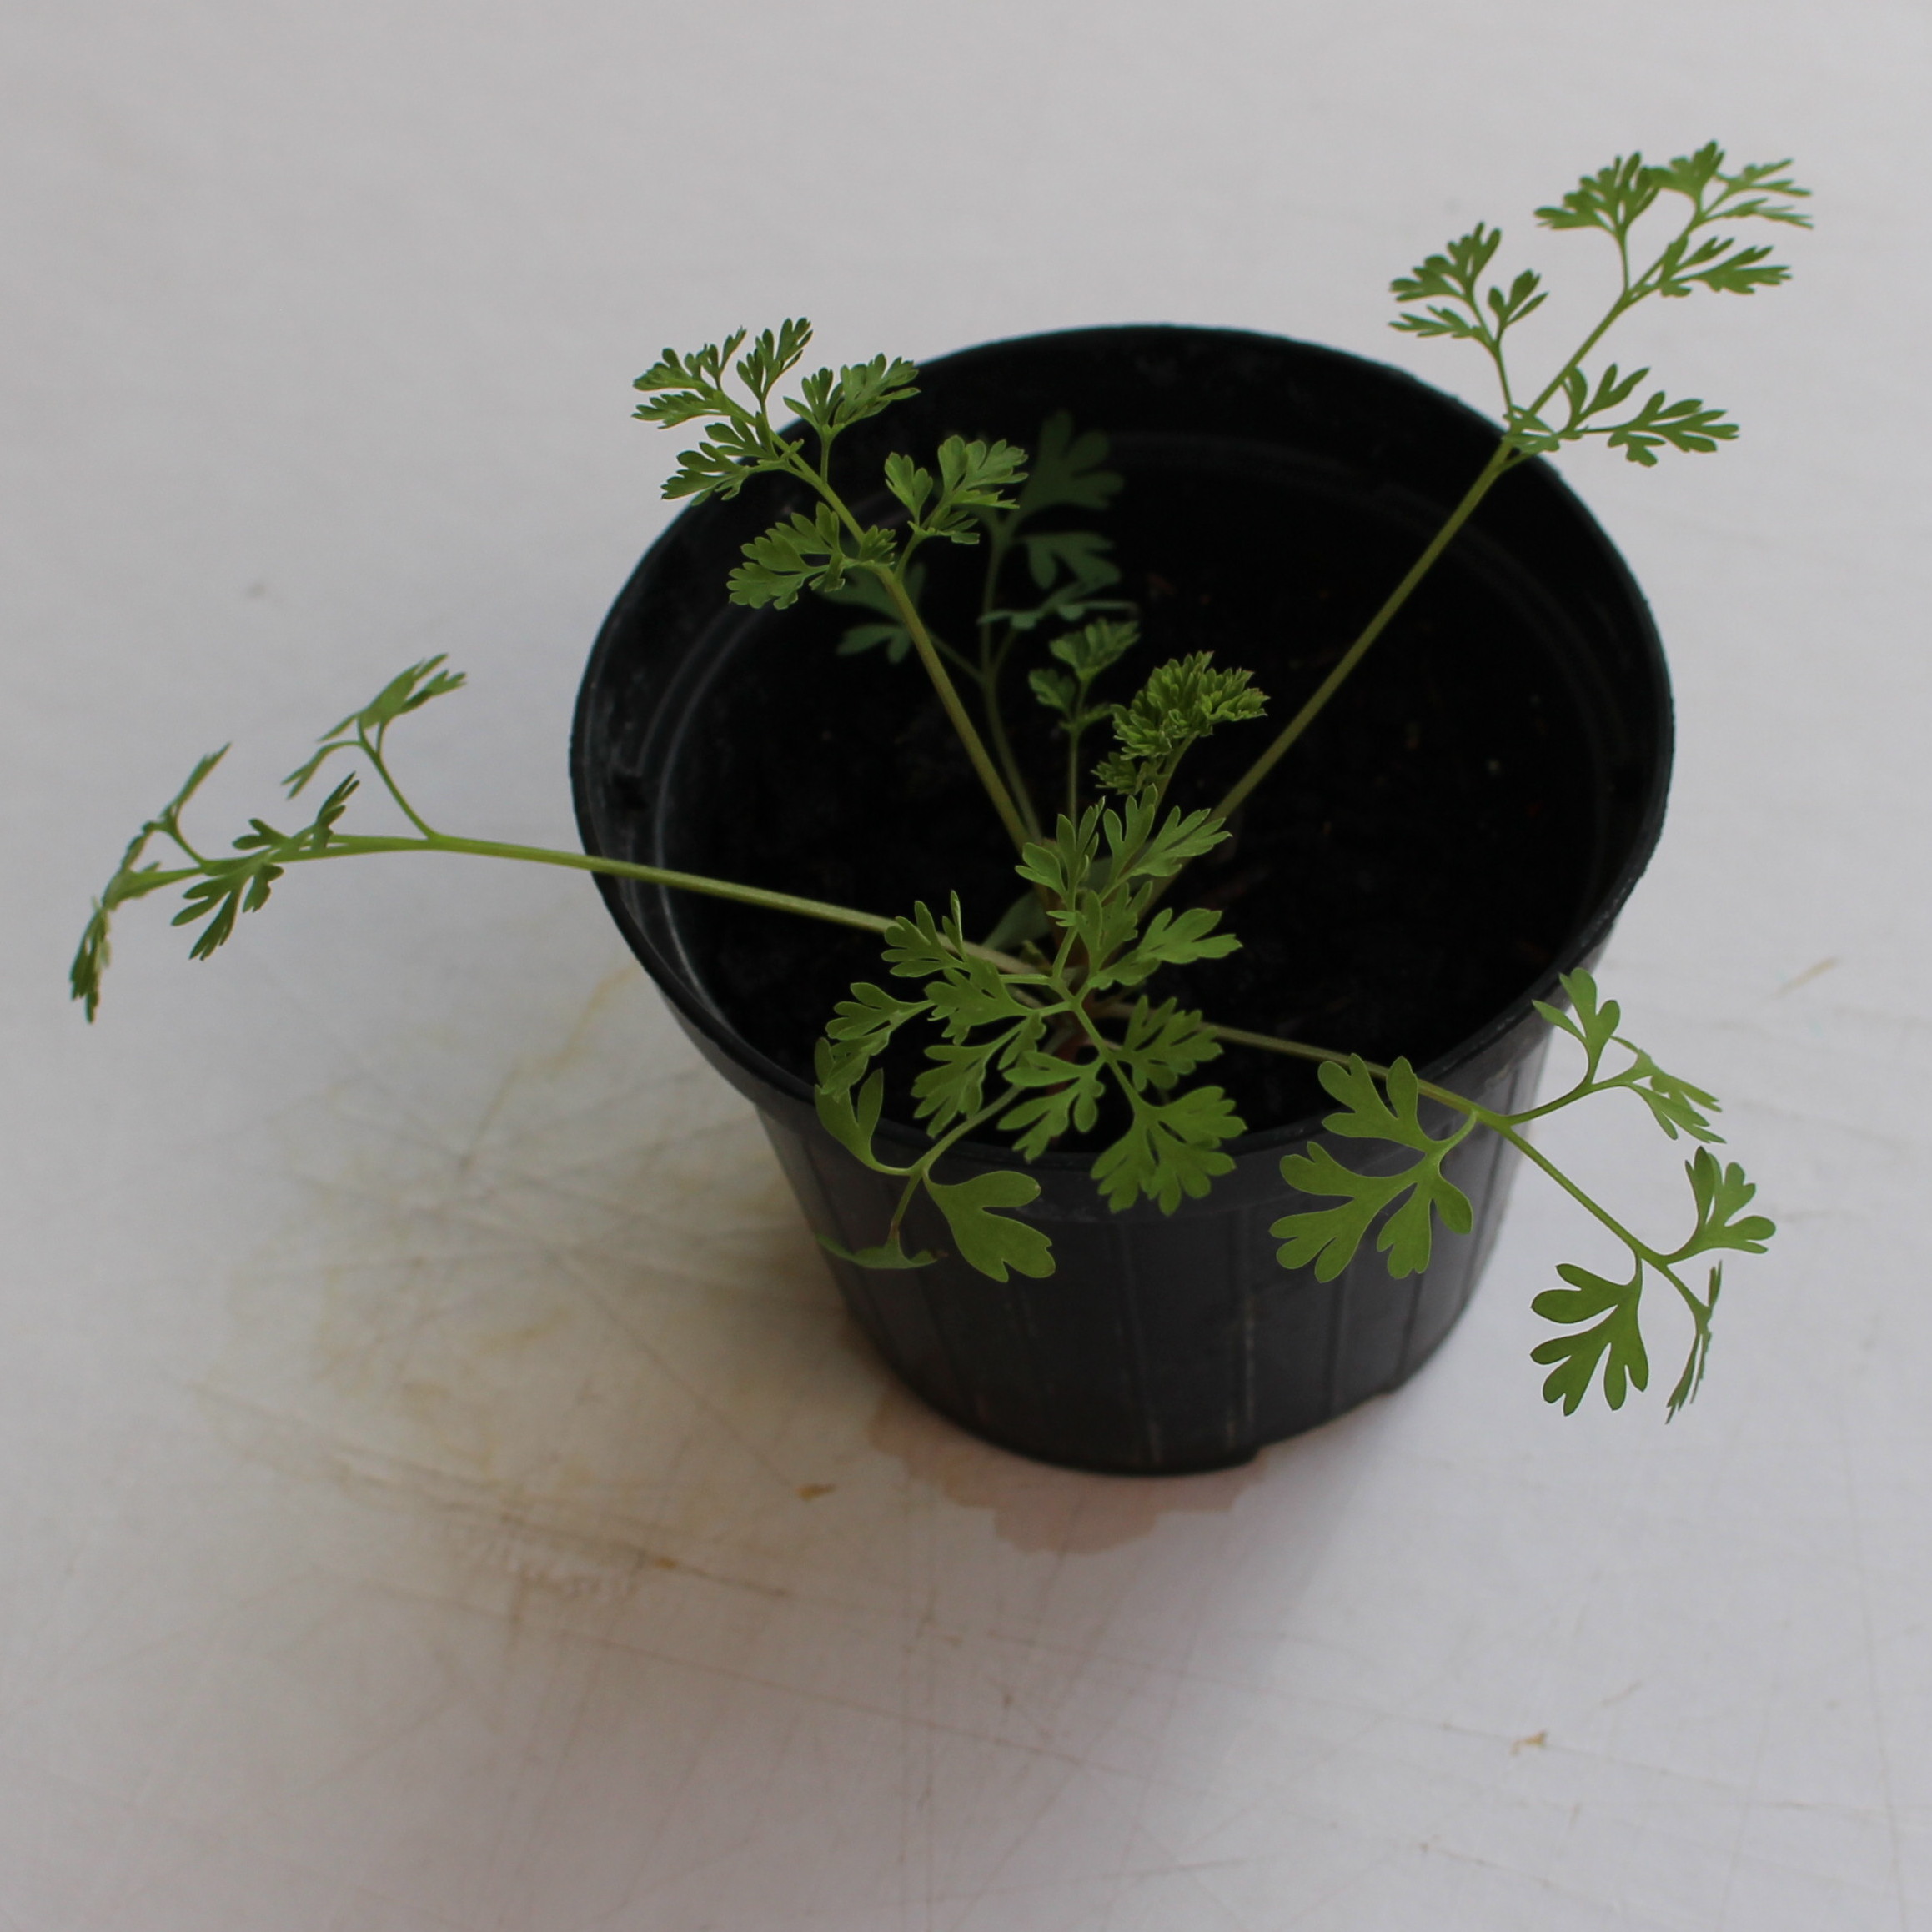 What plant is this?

Fumaria officinalis
